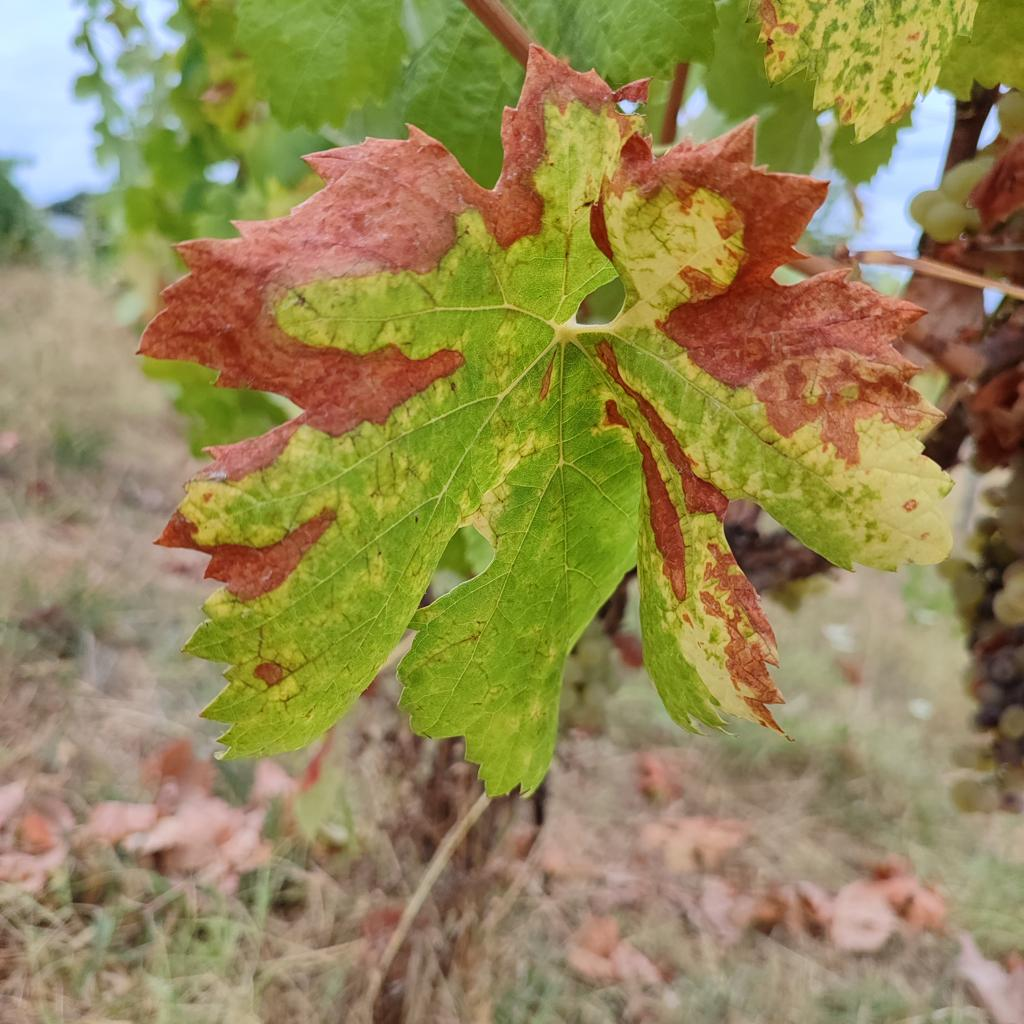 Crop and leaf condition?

grapevine, esca complex
